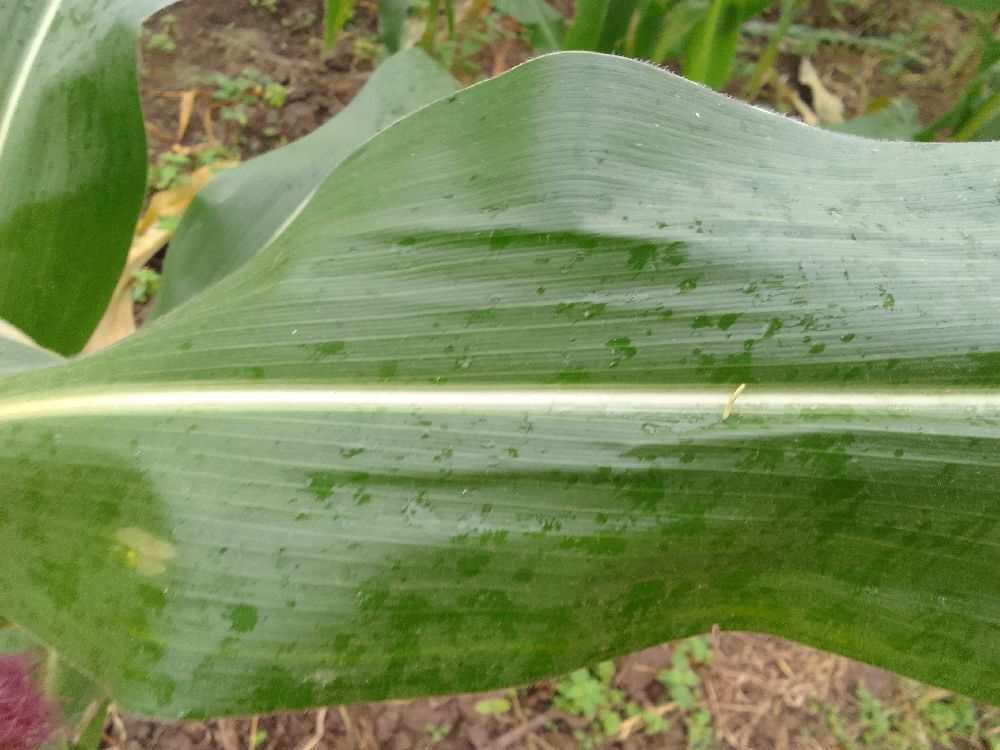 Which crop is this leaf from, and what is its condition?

maize, healthy
